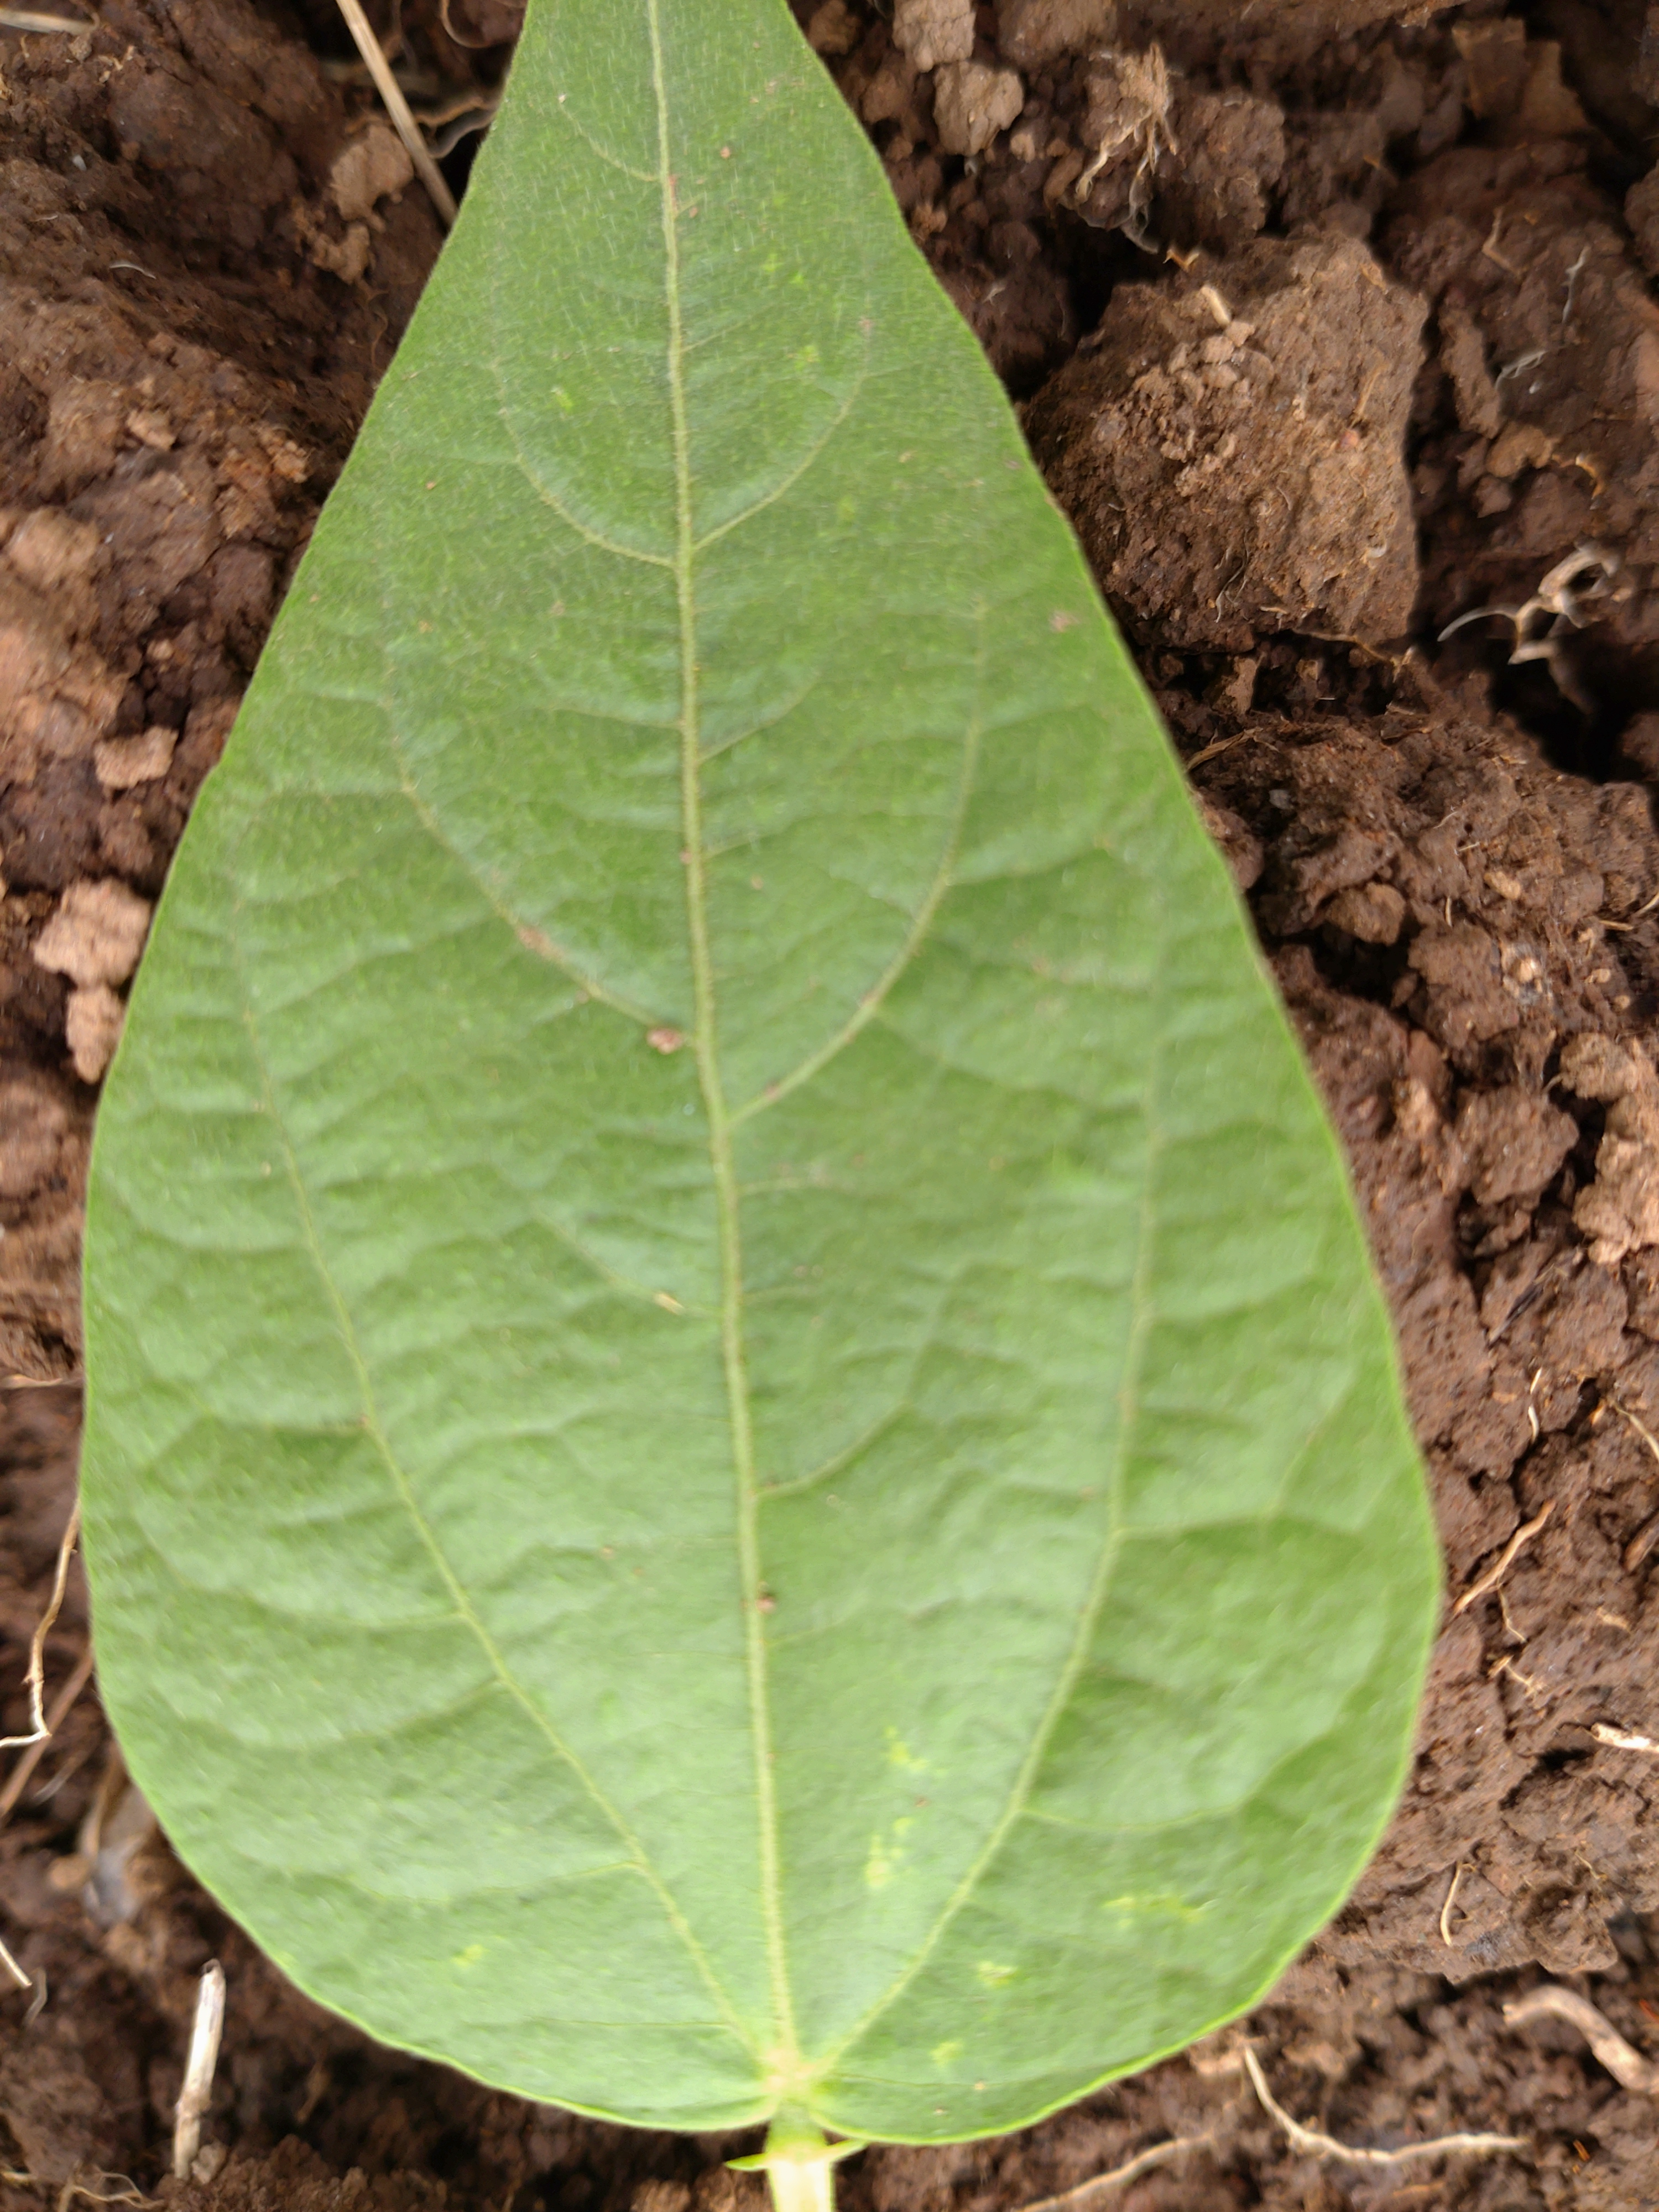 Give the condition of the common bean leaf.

healthy
